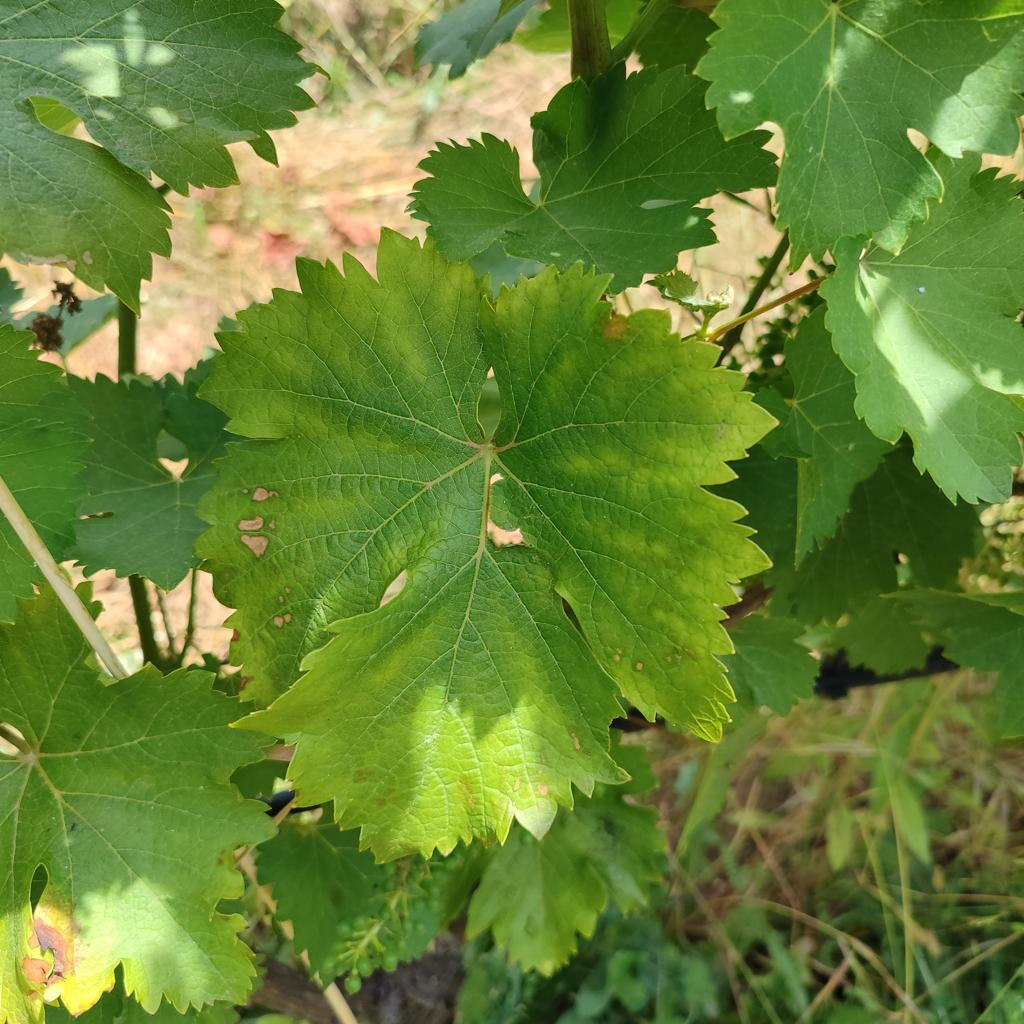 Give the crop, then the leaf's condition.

grapevine, esca complex
